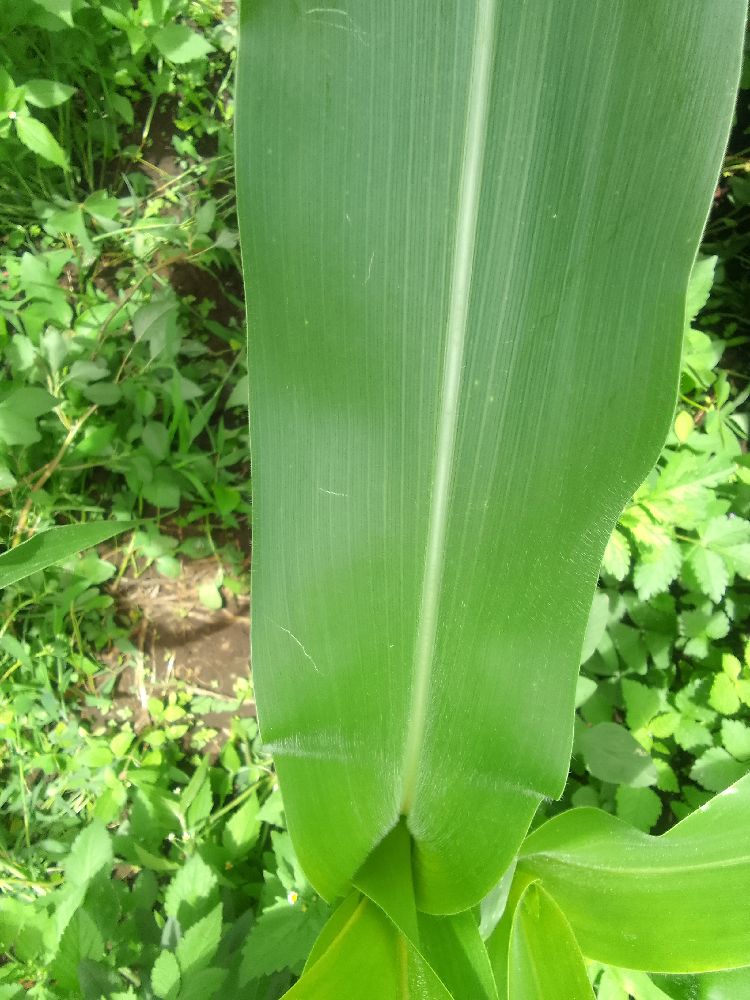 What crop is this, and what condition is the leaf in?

maize, healthy
